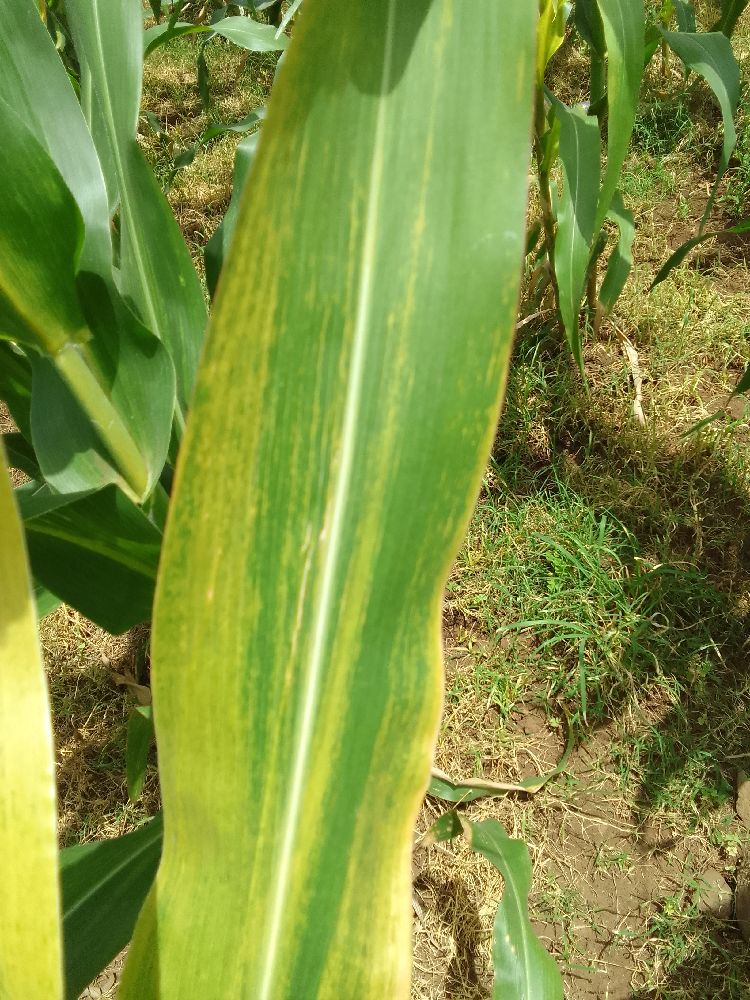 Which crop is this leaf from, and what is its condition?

maize, maize lethal necrosis
